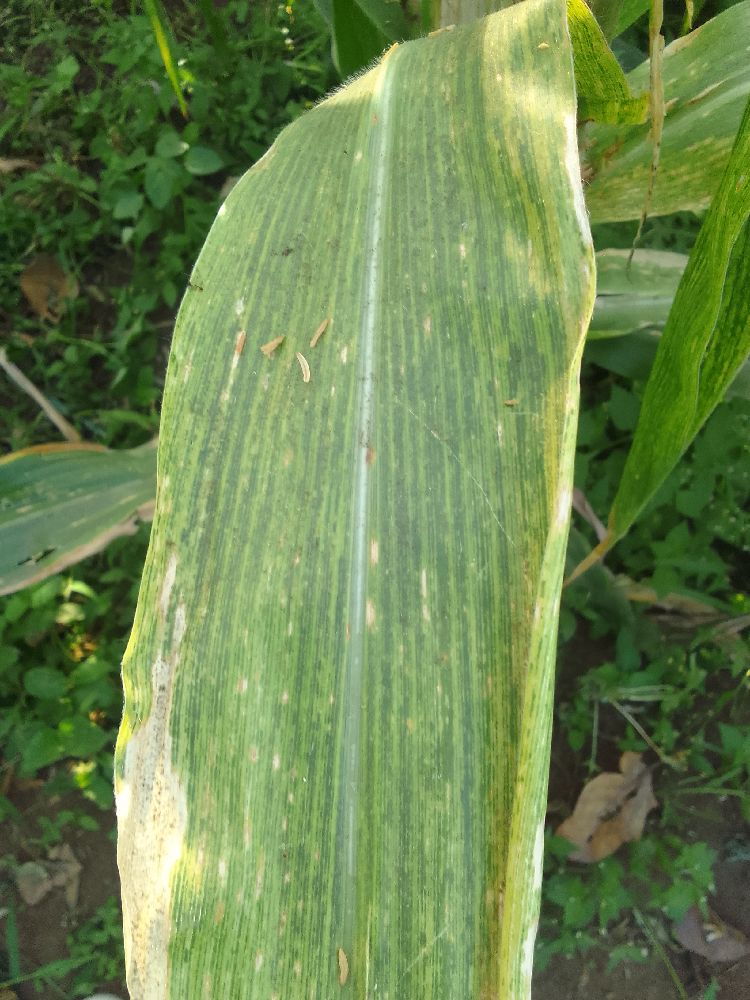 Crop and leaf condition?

maize, maize lethal necrosis
